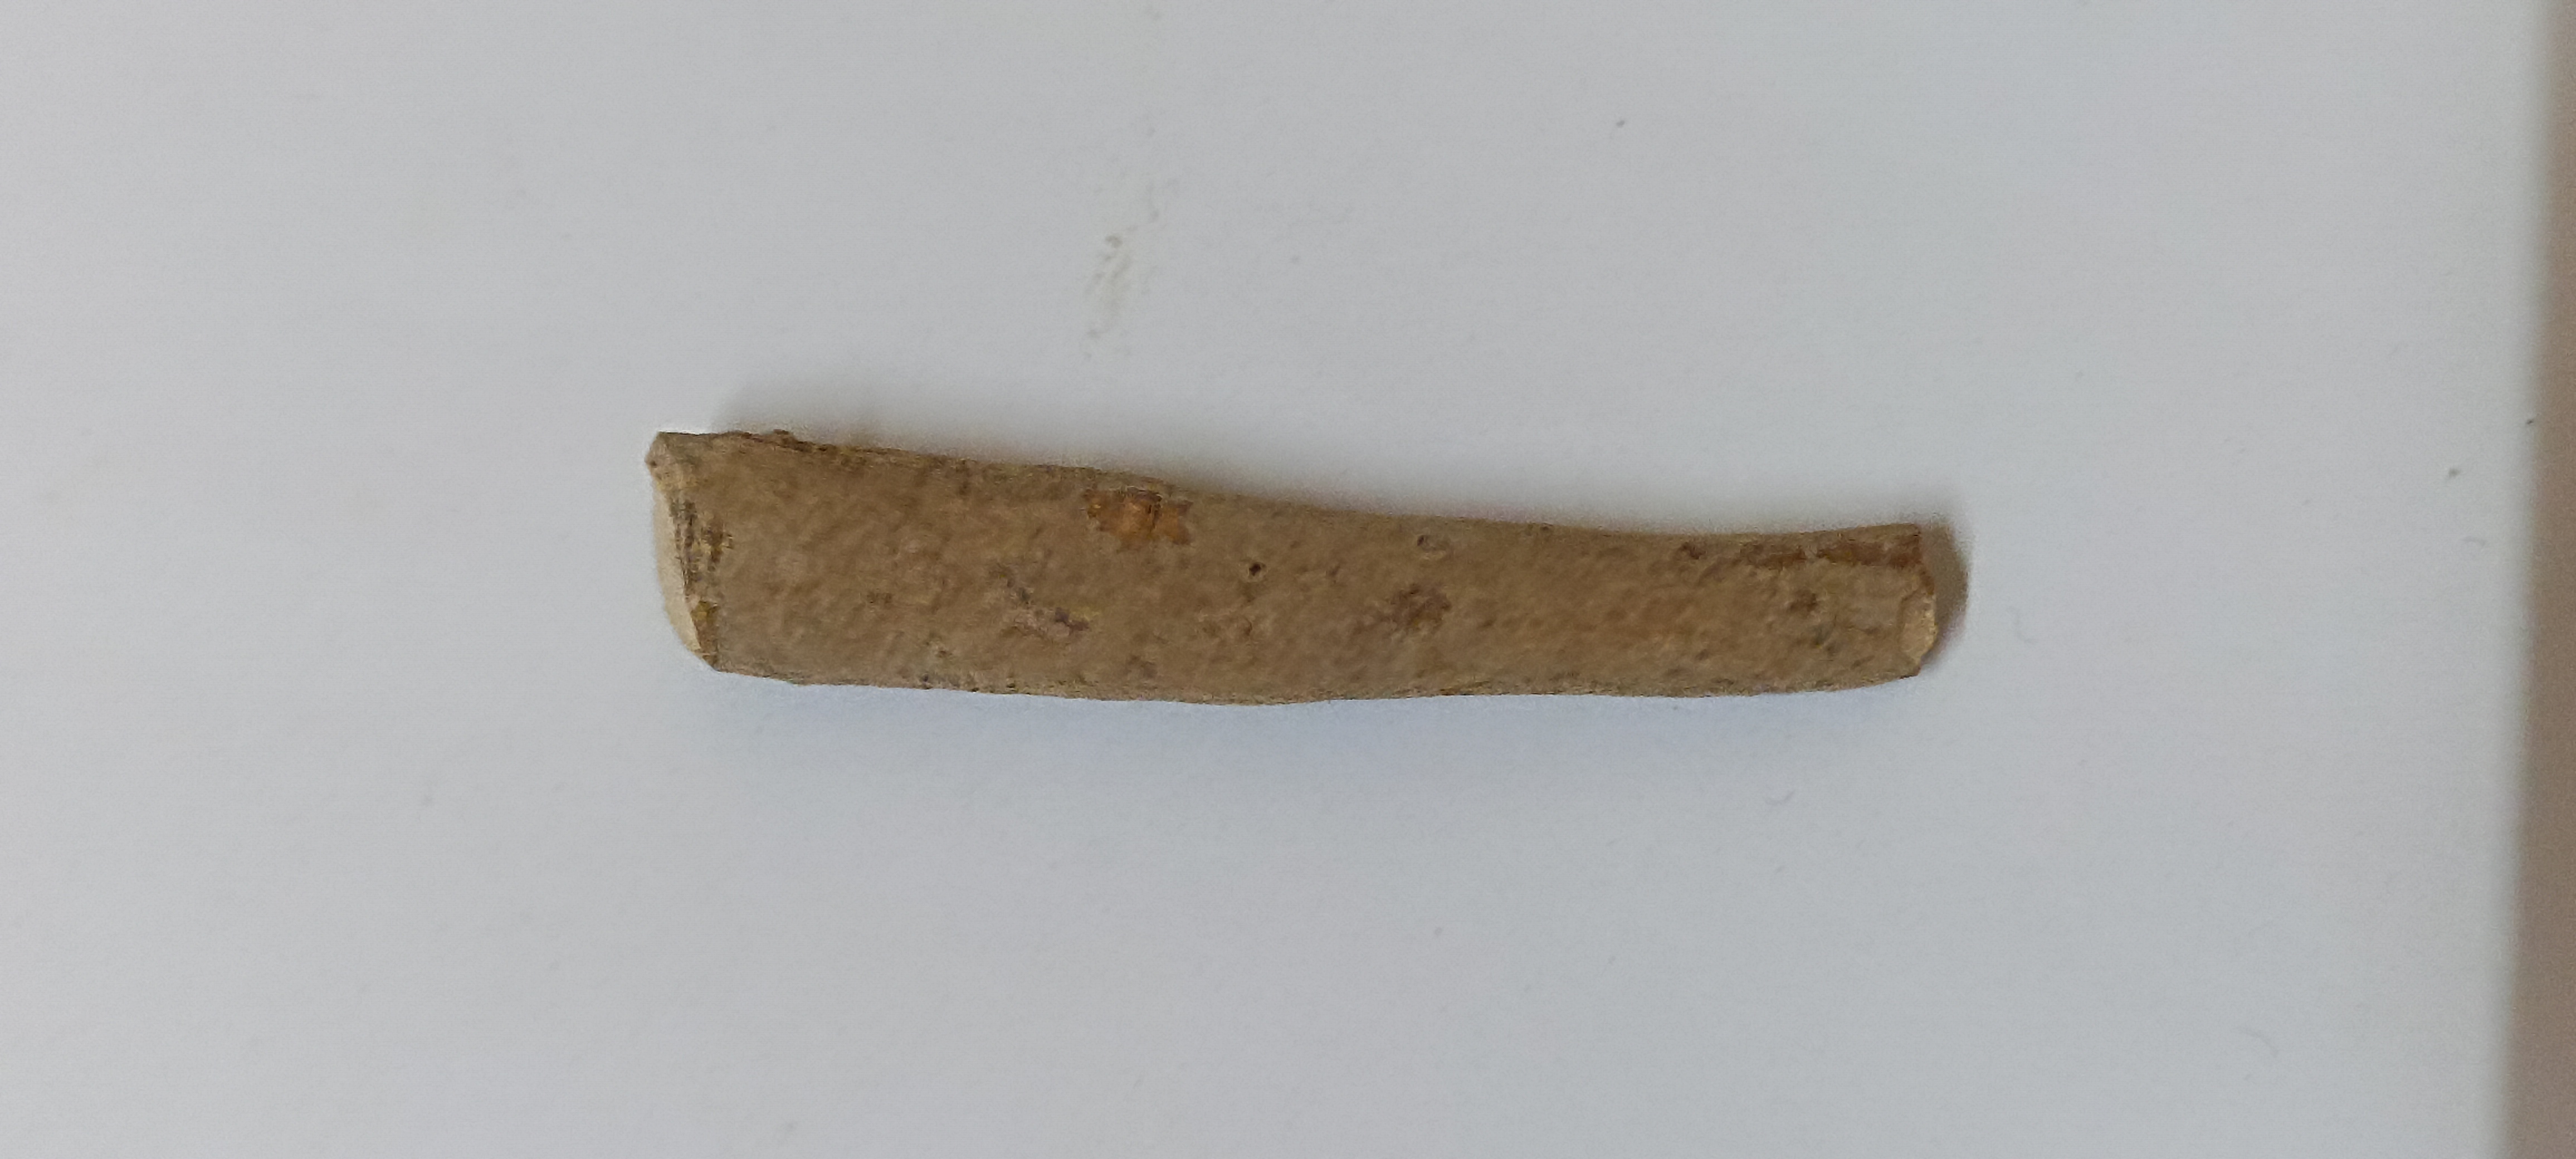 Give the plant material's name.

ashwagandha
